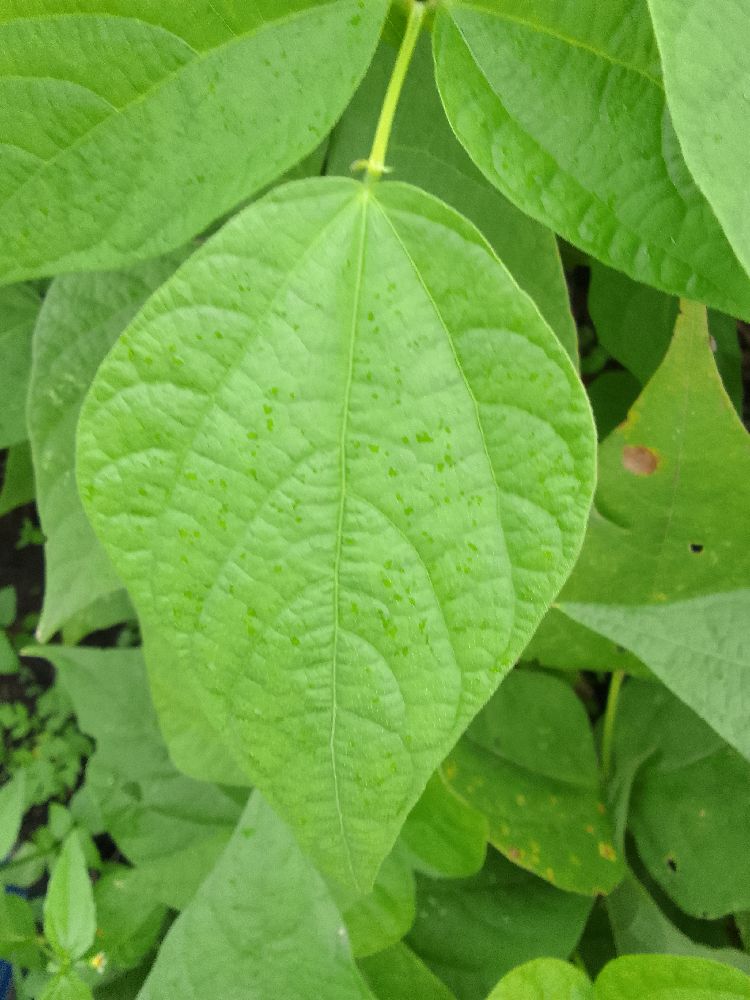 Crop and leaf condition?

common bean, healthy
